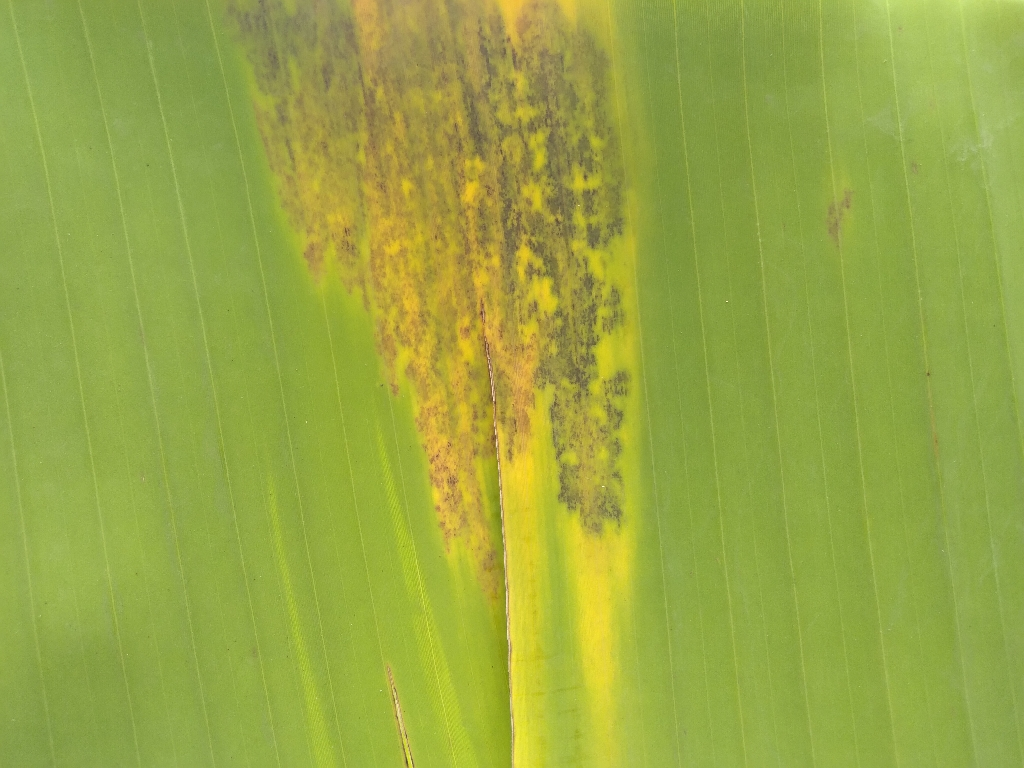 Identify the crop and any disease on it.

banana, black sigatoka
